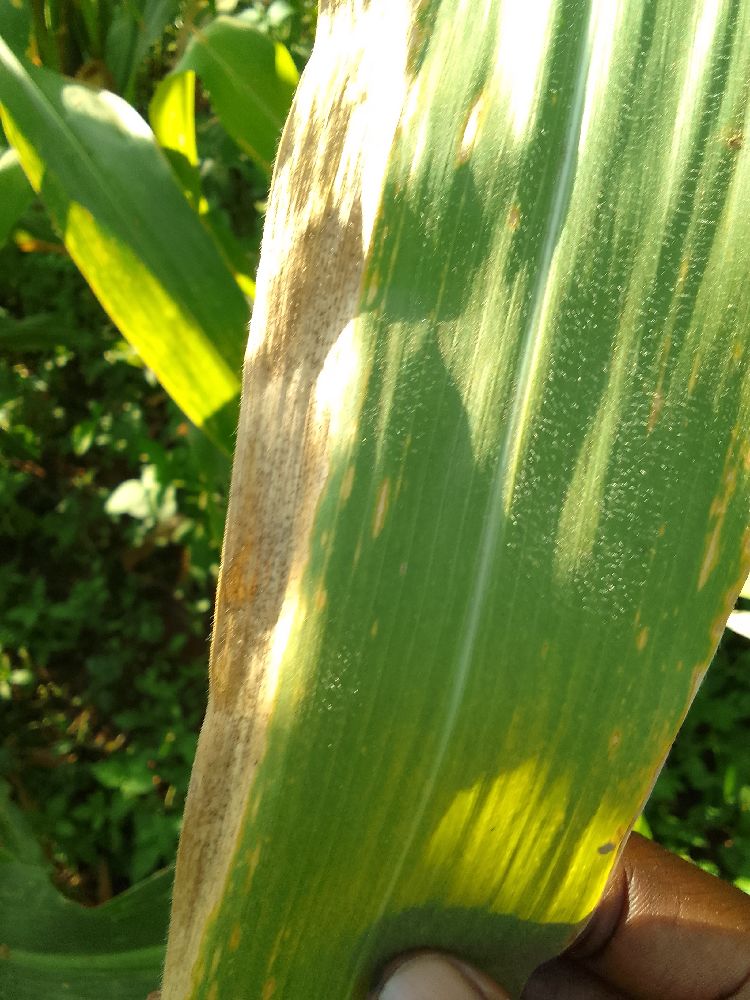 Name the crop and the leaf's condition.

maize, maize lethal necrosis
